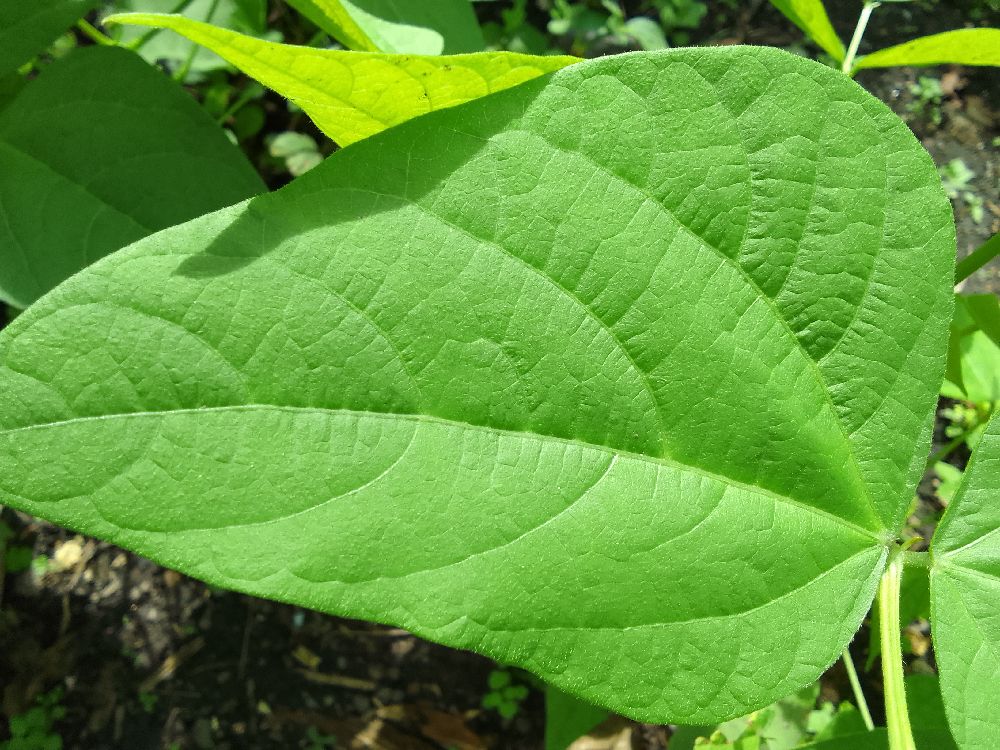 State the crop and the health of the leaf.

common bean, healthy
